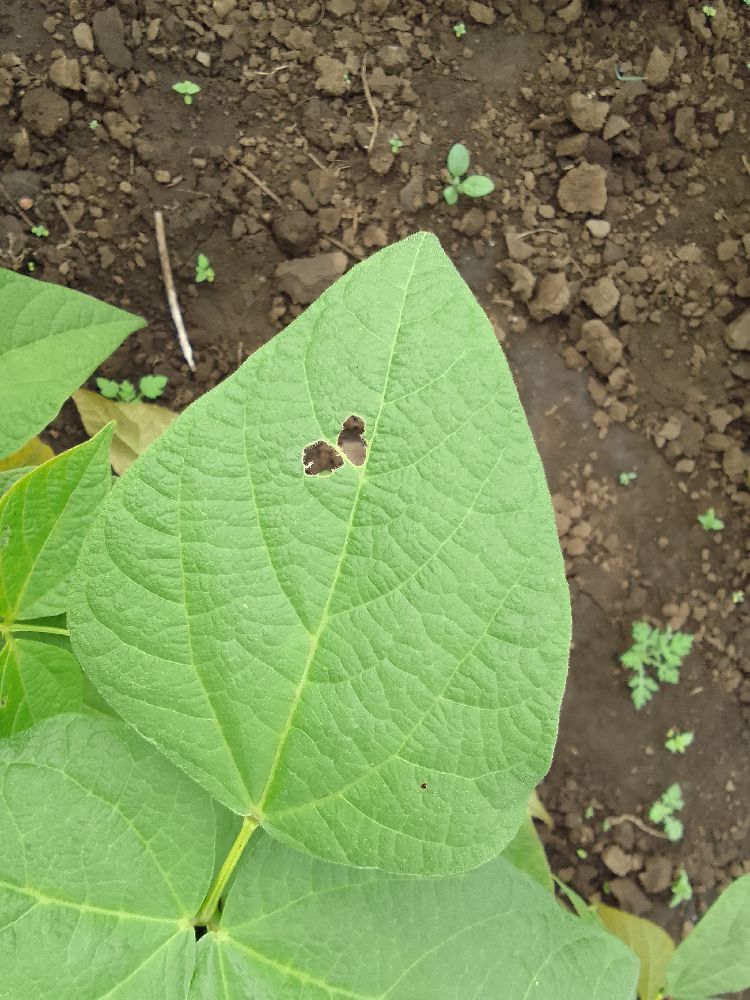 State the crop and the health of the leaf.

common bean, healthy
